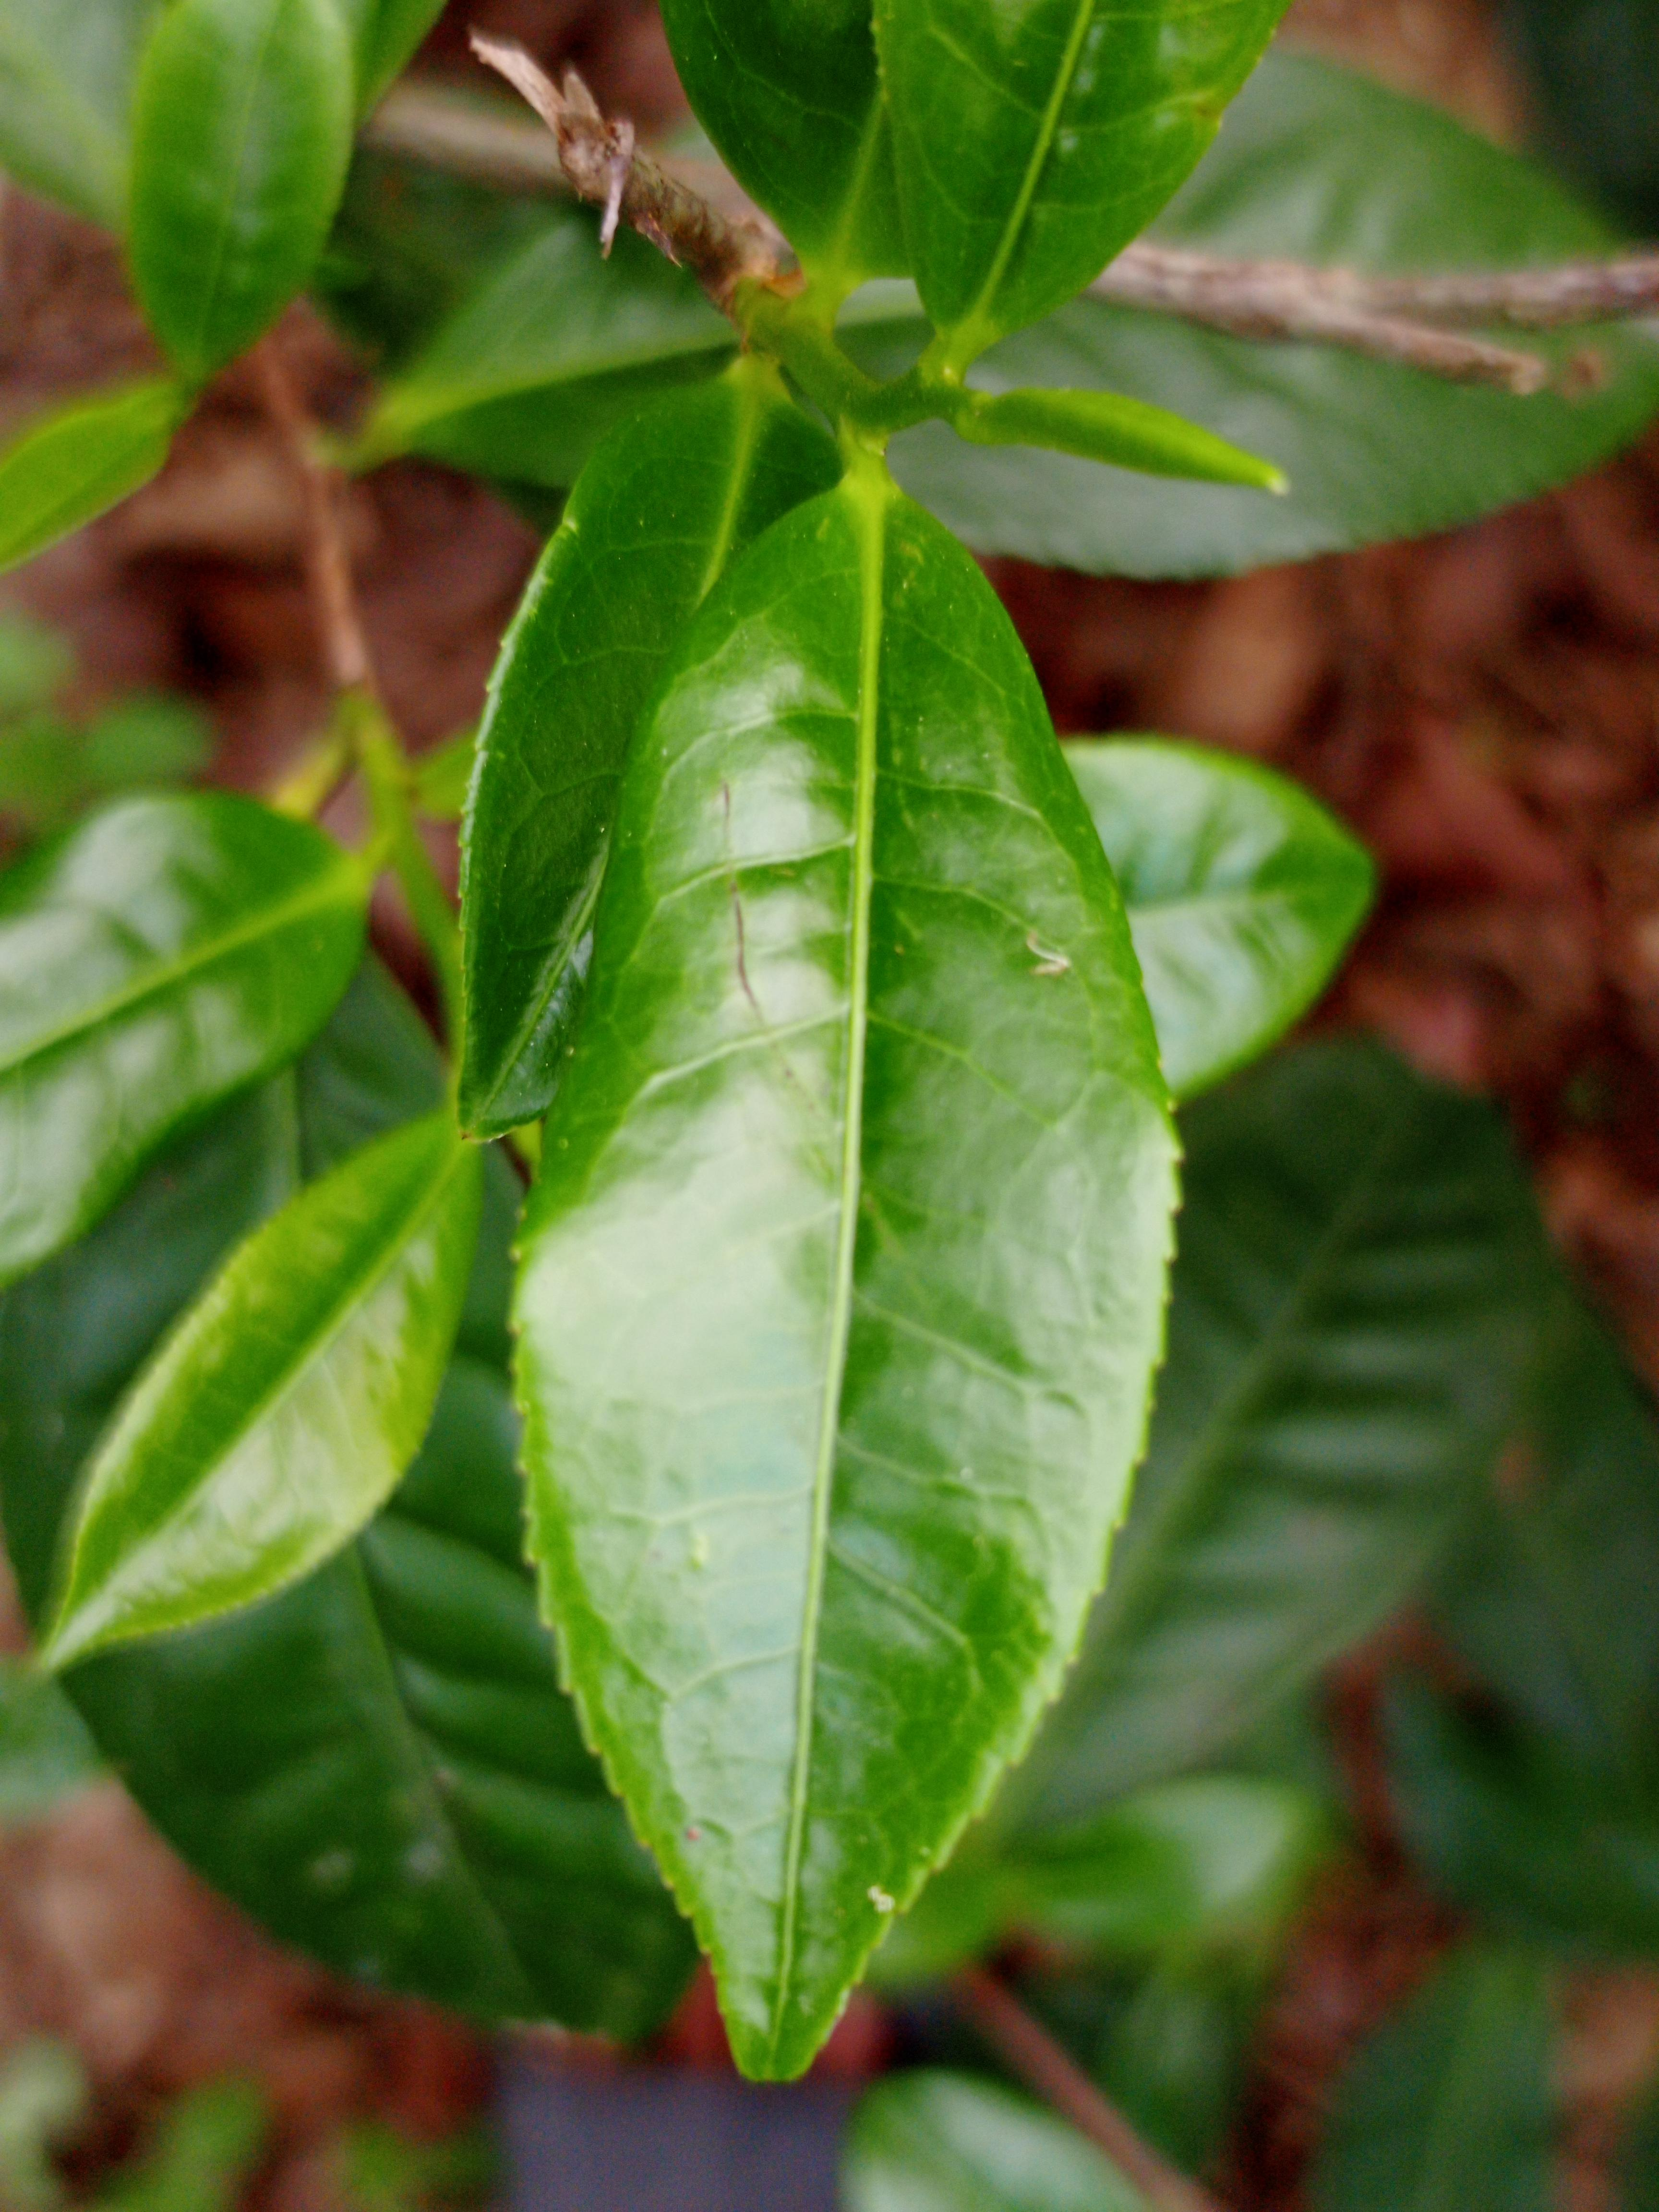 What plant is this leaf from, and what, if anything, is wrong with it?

tea, healthy leaf
